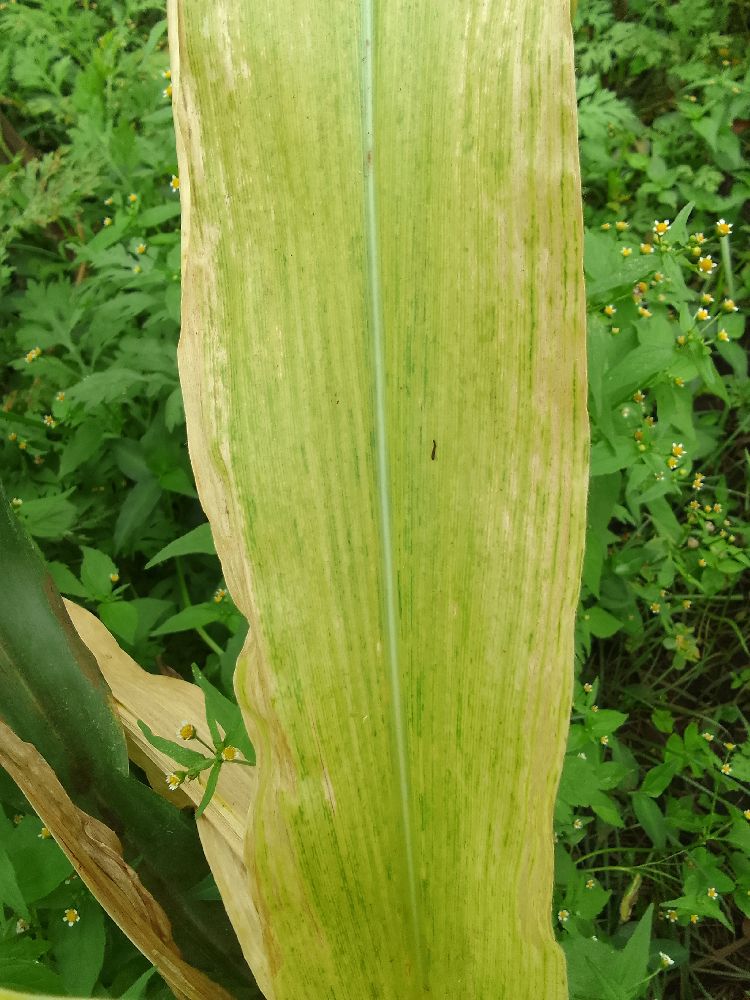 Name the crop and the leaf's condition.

maize, maize lethal necrosis
